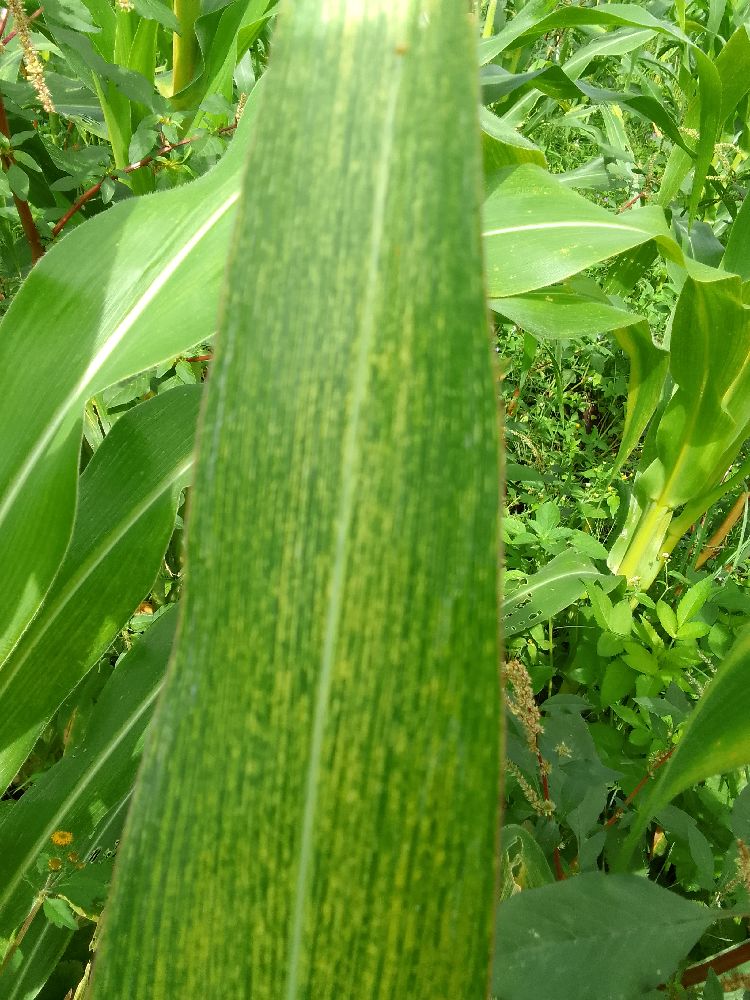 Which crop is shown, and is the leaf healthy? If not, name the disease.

maize, maize streak virus
